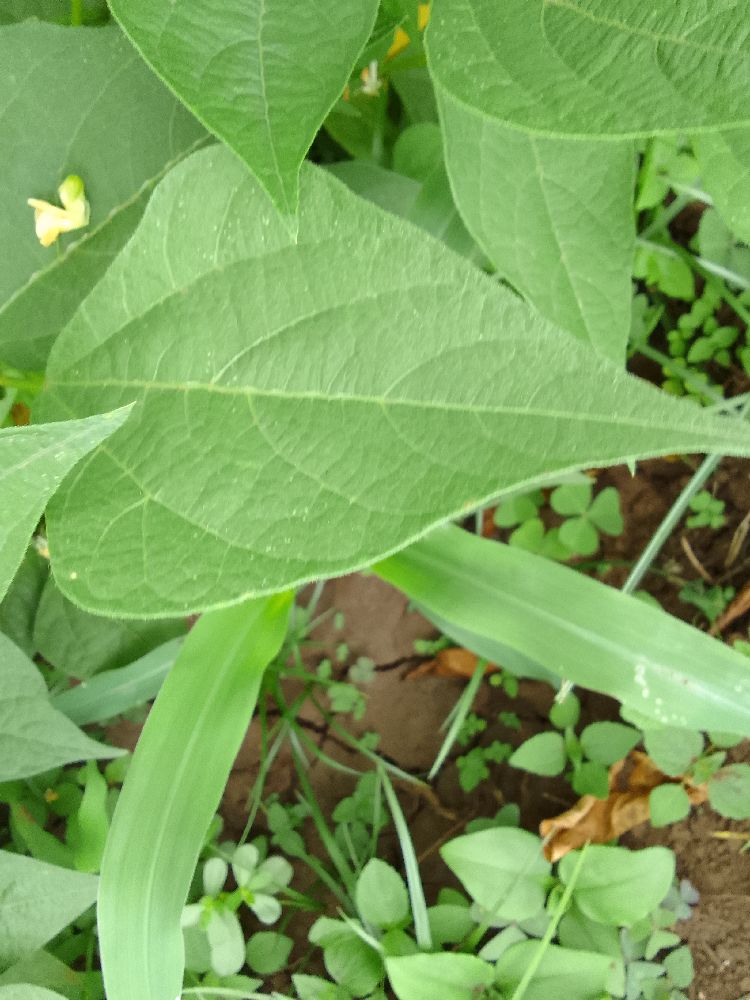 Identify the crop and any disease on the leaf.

common bean, healthy
